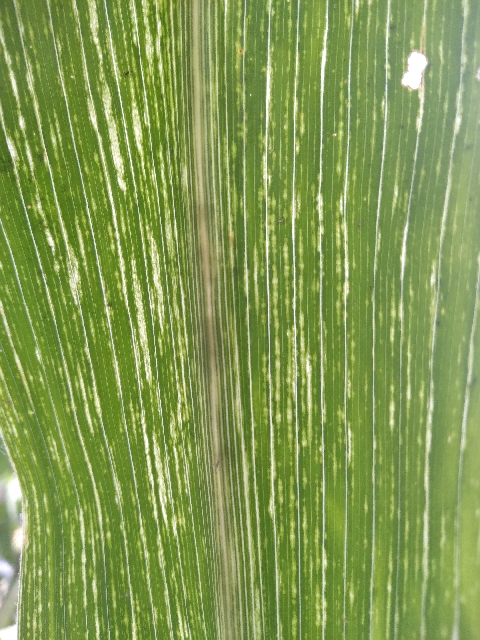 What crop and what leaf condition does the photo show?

maize, maize streak virus
